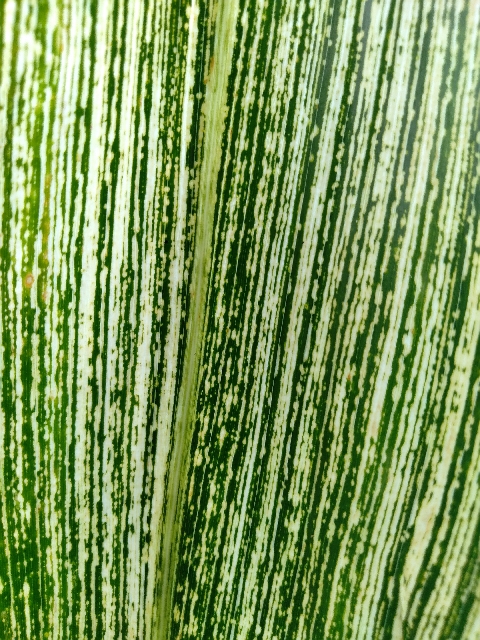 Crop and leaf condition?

maize, maize streak virus
